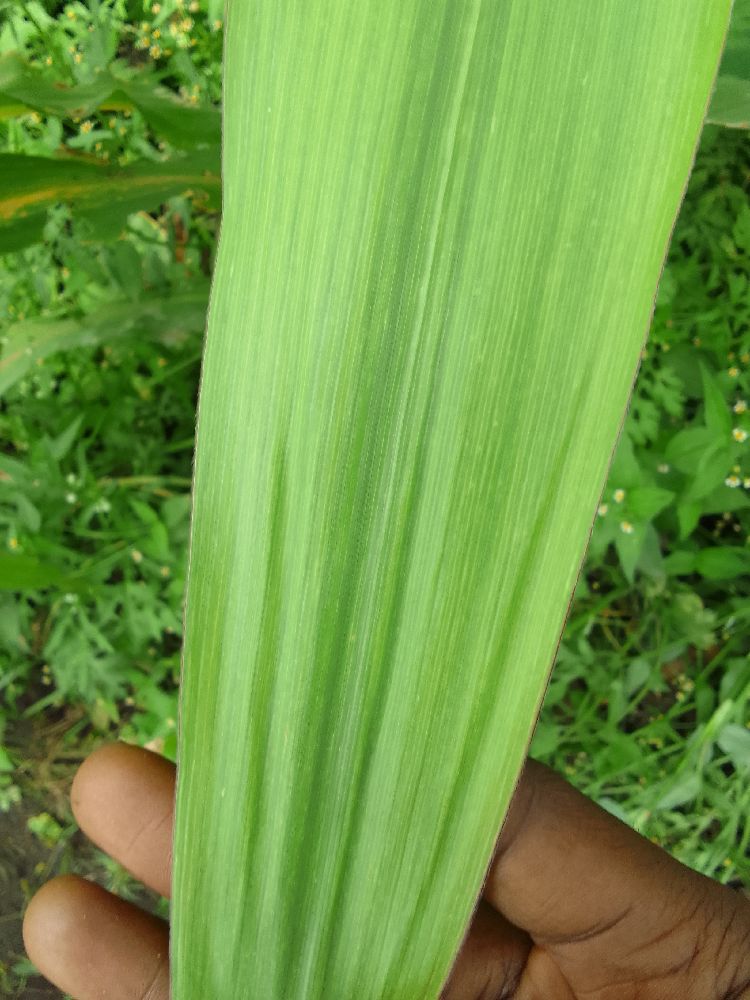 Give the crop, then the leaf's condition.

maize, maize lethal necrosis
